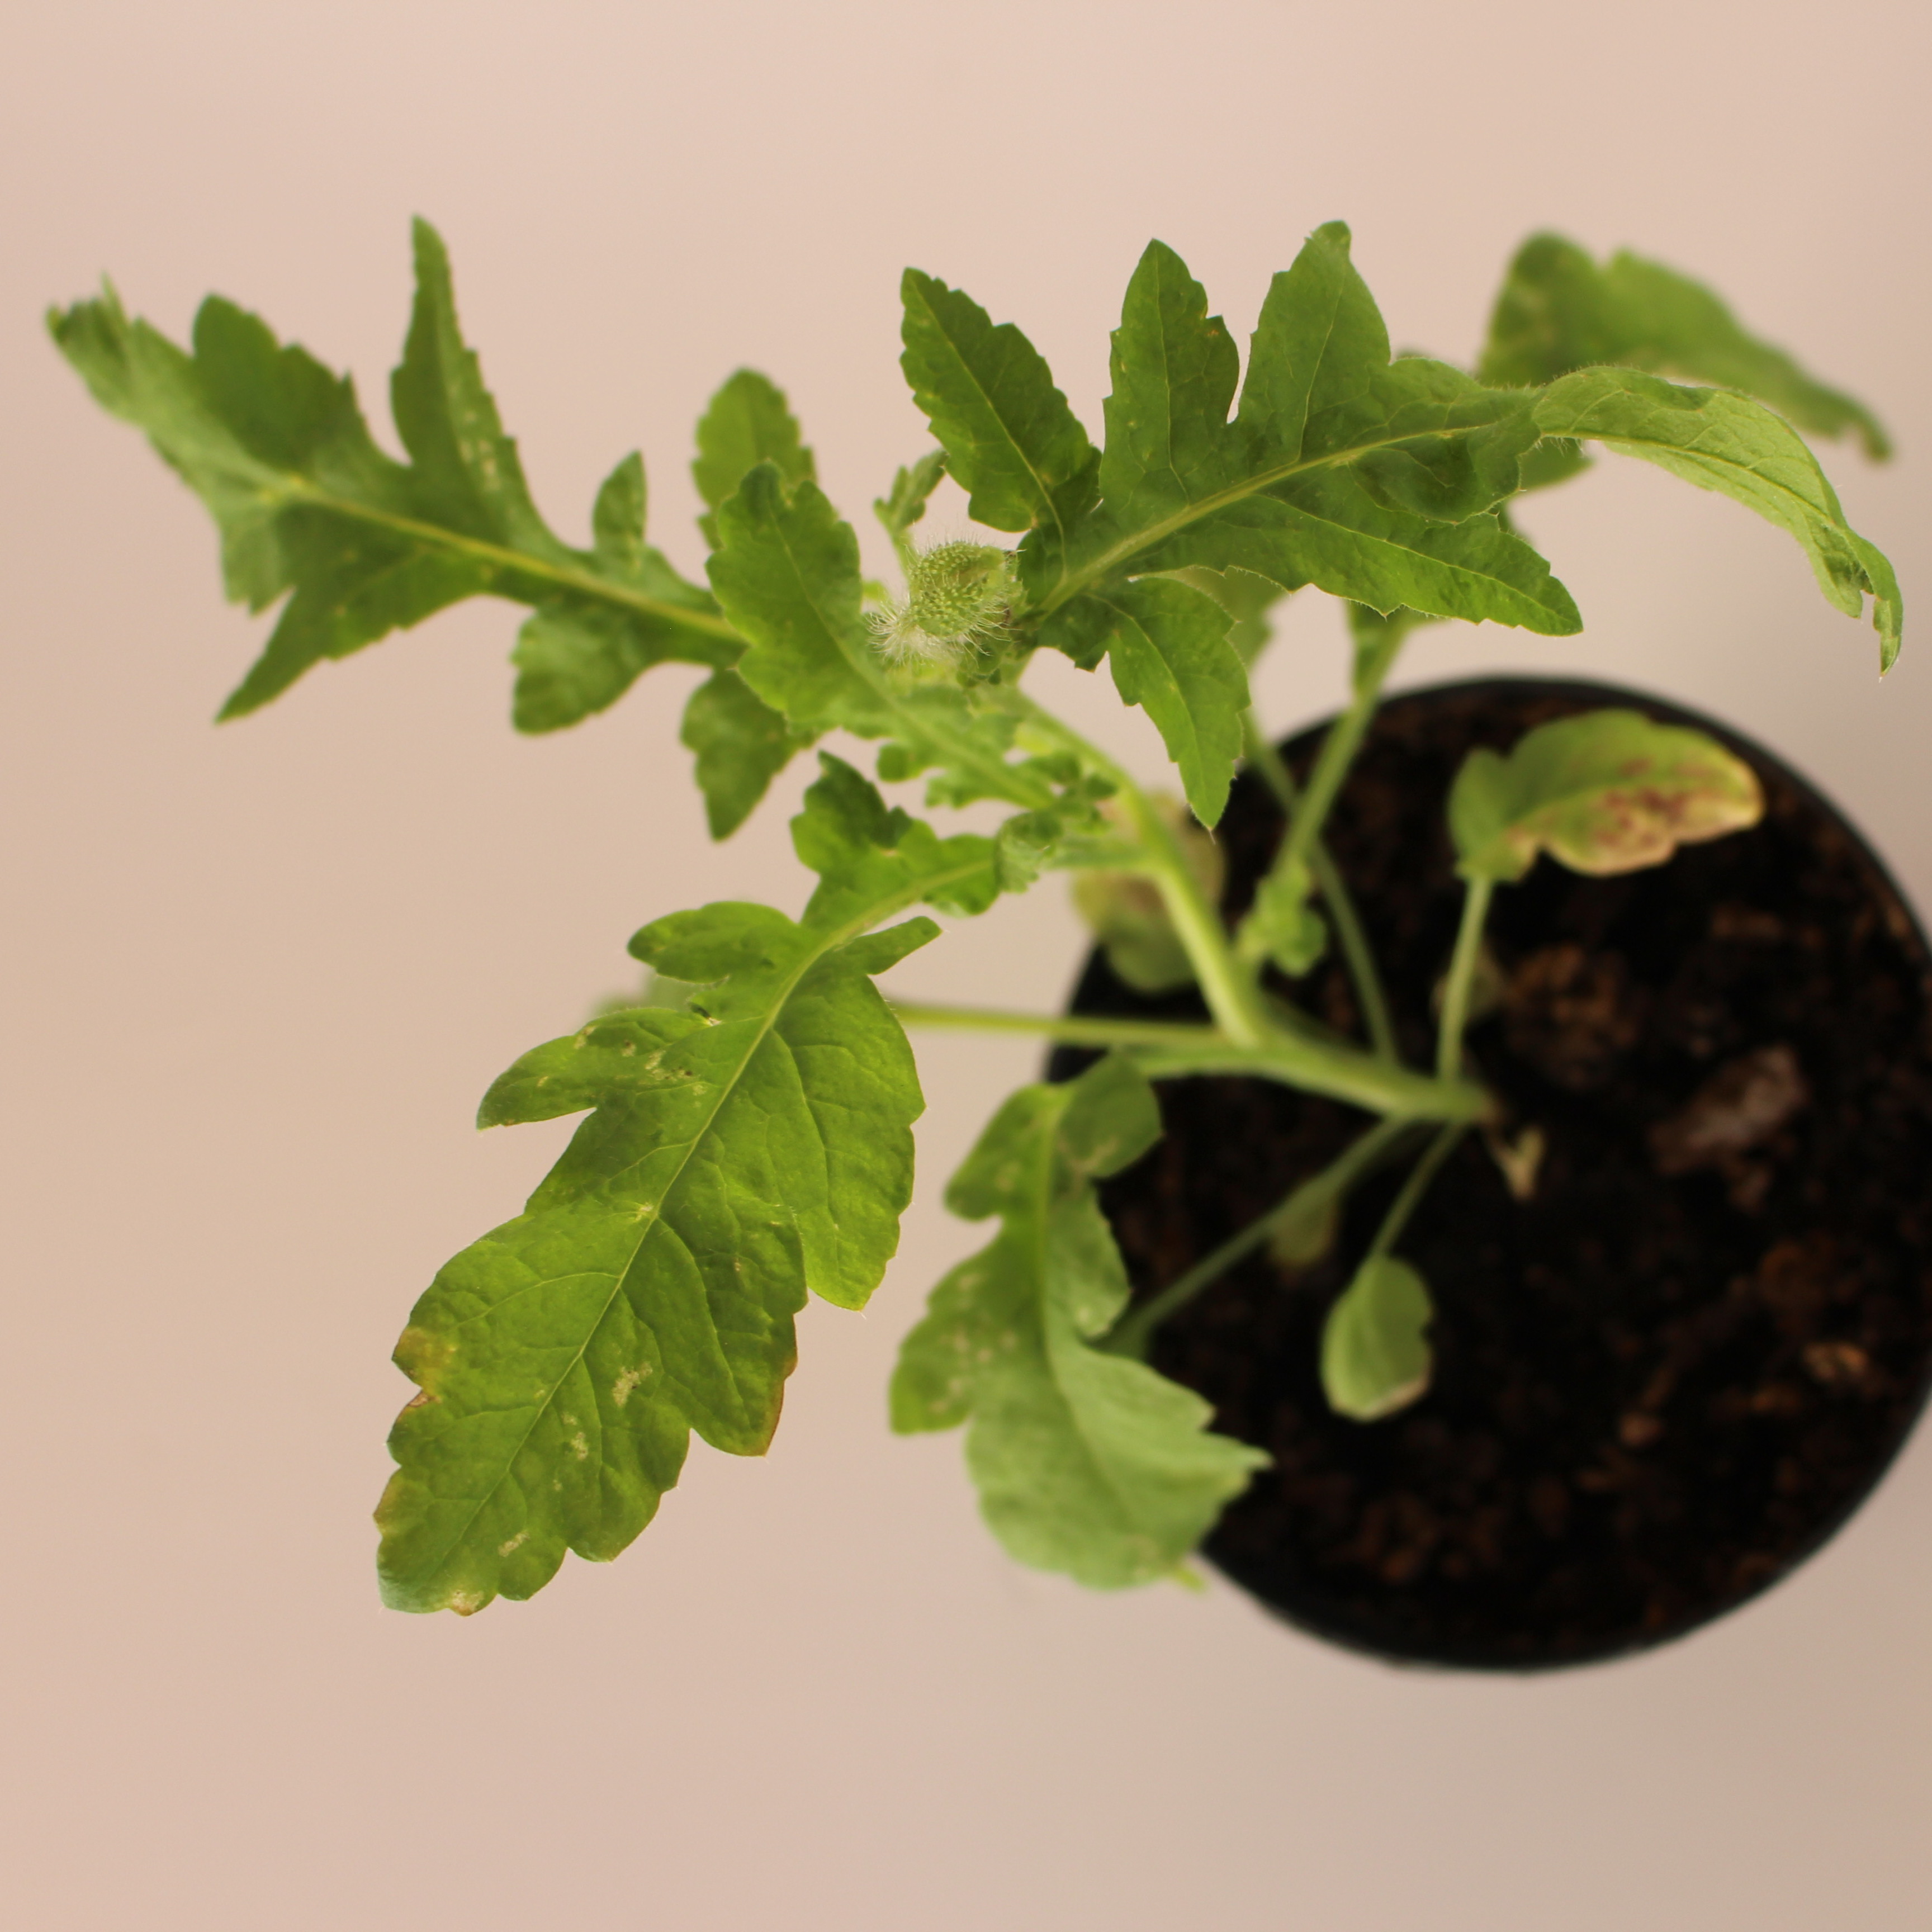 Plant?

Papaver rhoeas
